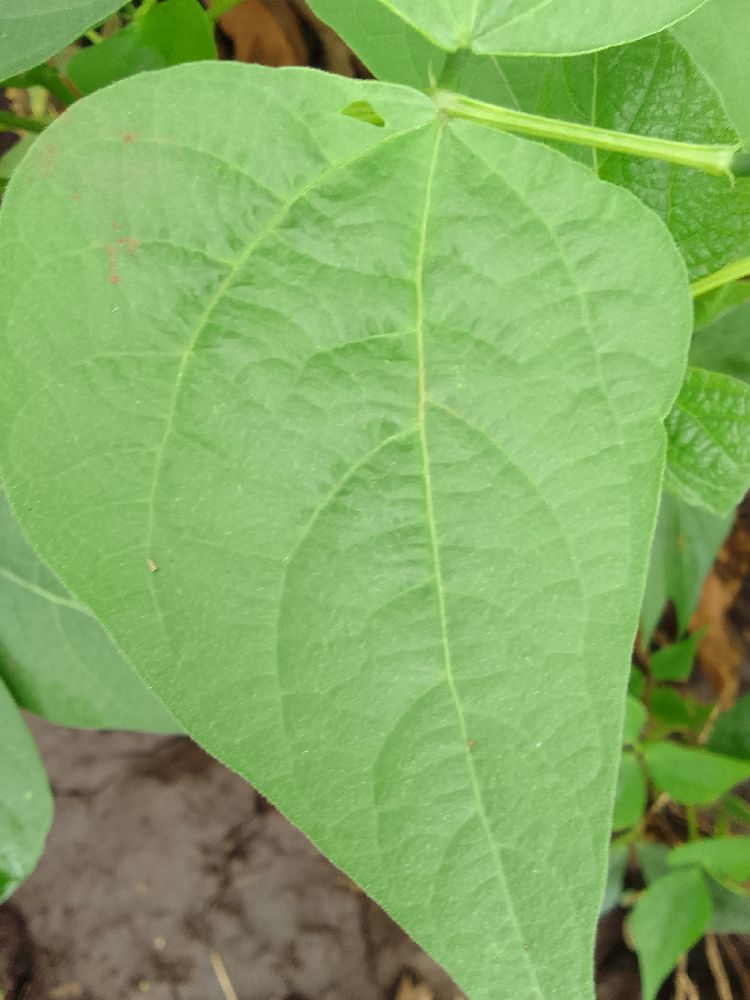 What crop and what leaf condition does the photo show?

common bean, healthy
